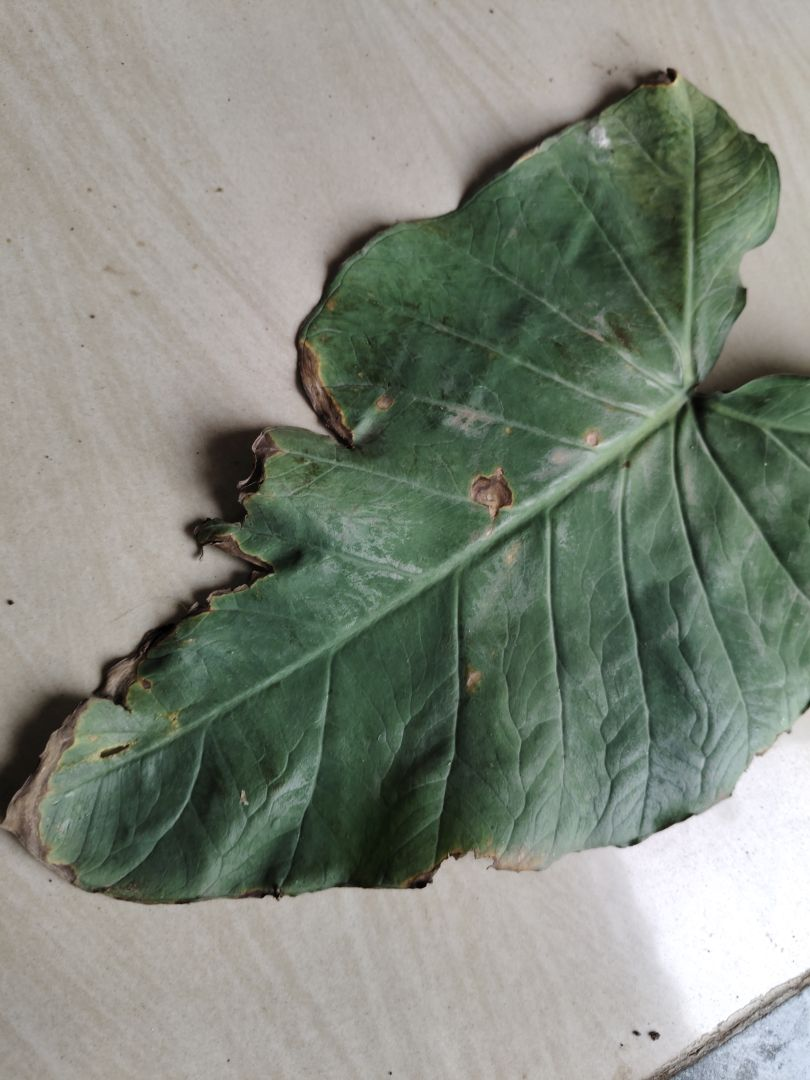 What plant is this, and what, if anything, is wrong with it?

taro, leaf blight
